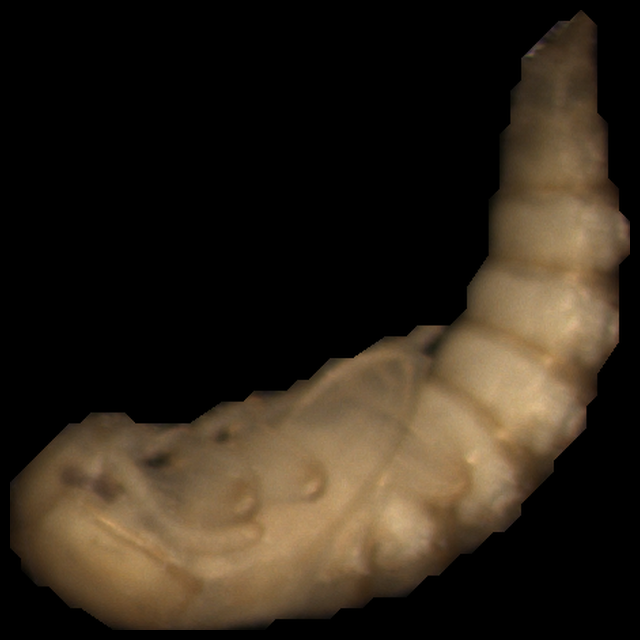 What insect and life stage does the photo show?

mealworm pupa
